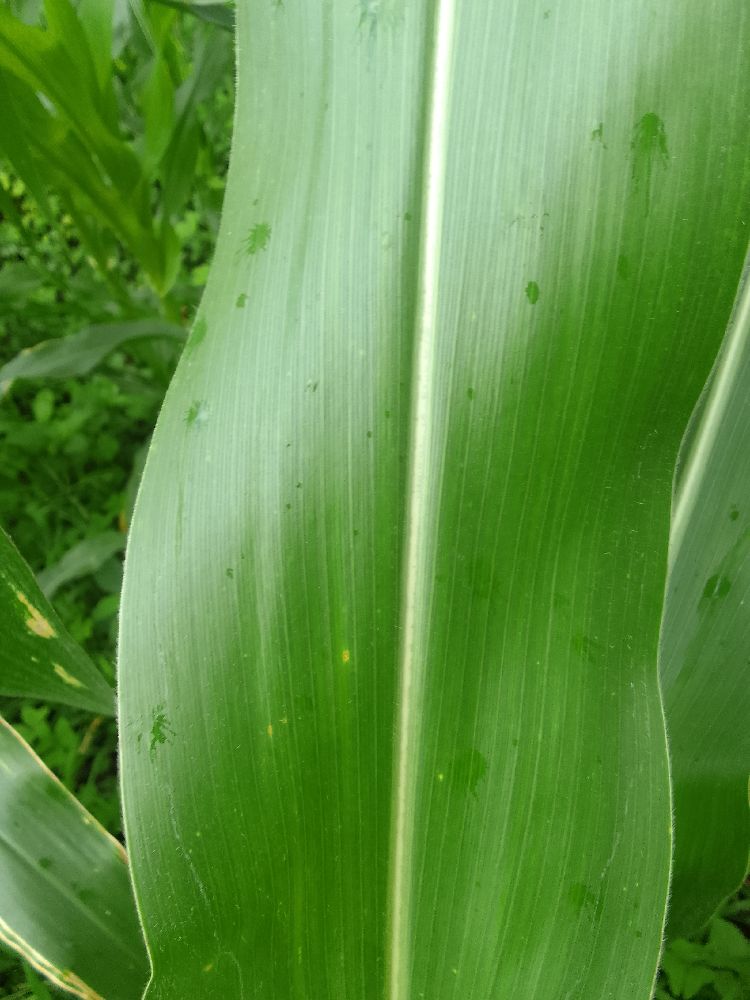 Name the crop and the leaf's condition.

maize, healthy
